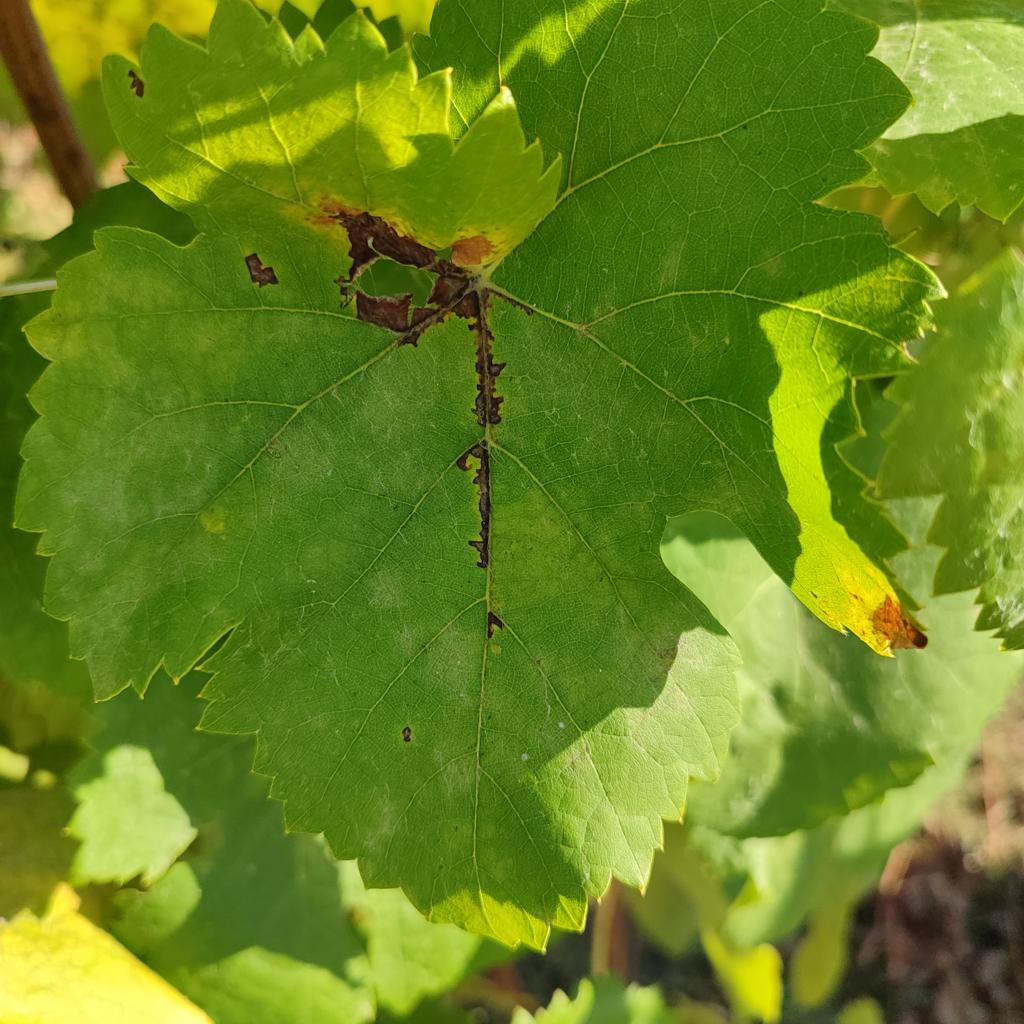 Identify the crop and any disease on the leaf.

grapevine, powdery mildew
